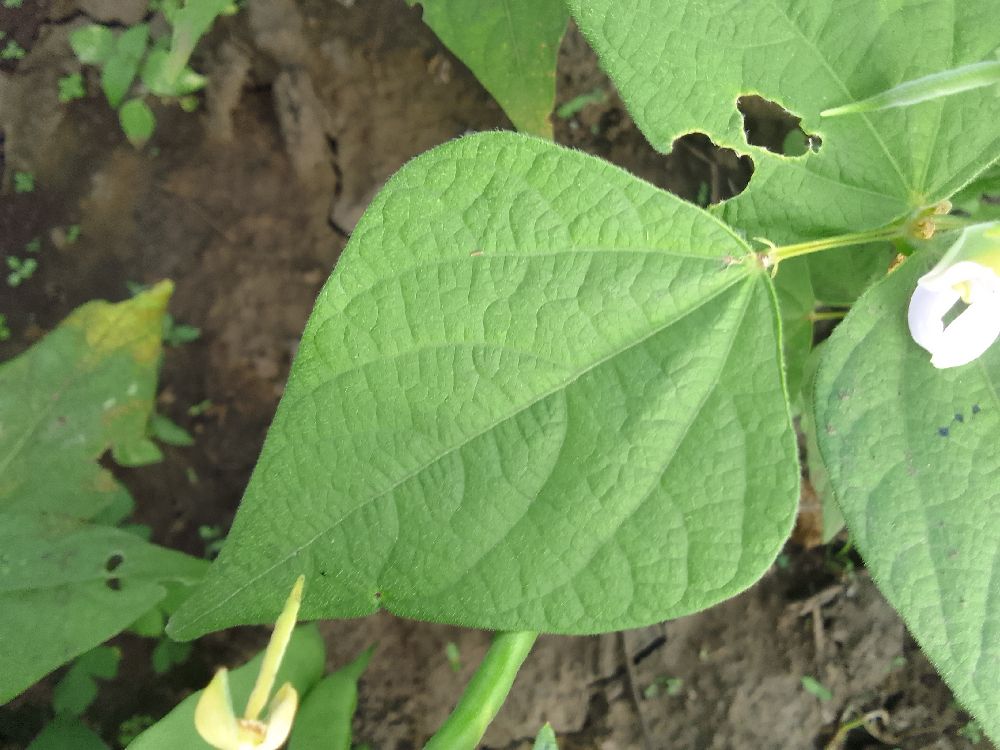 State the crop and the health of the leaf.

common bean, healthy
